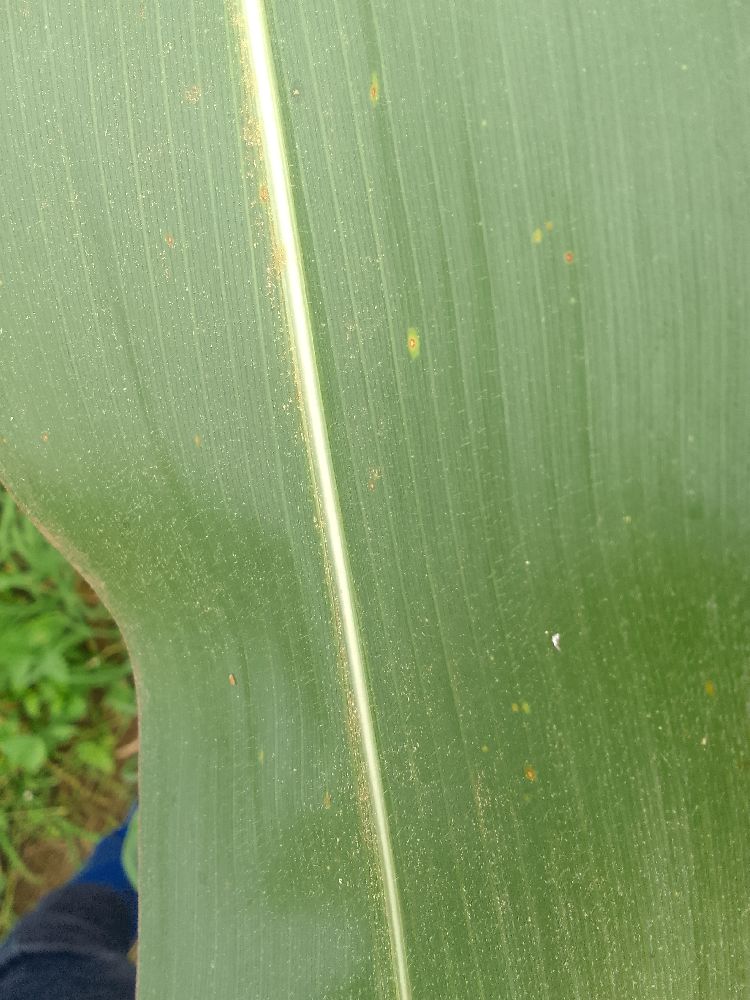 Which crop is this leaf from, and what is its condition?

maize, healthy
